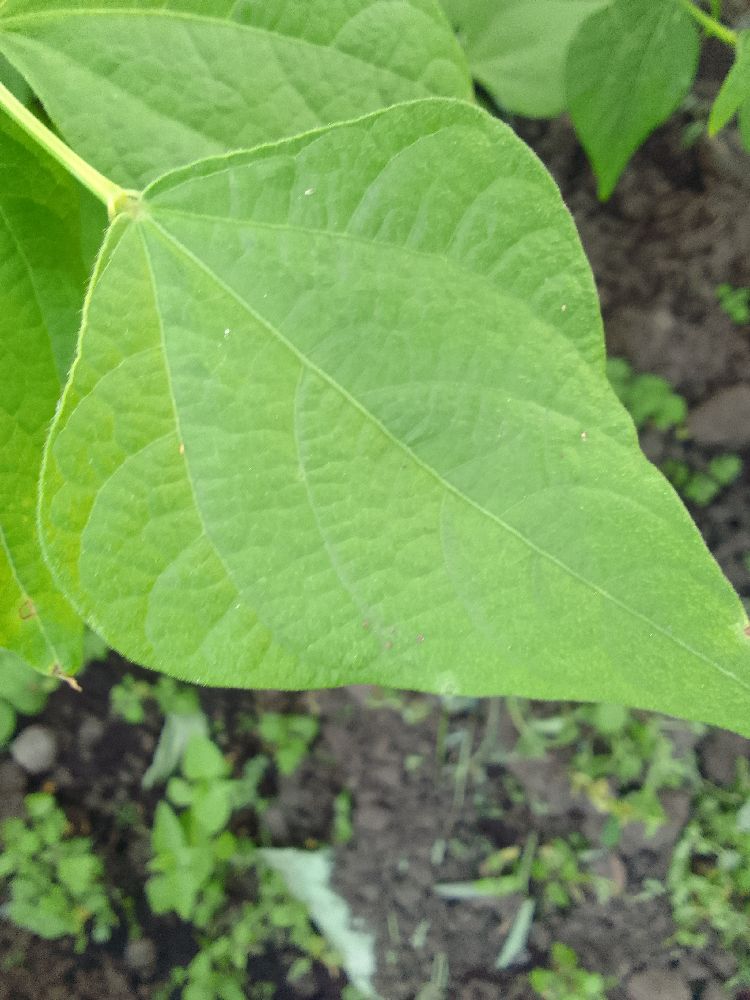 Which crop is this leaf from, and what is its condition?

common bean, healthy
